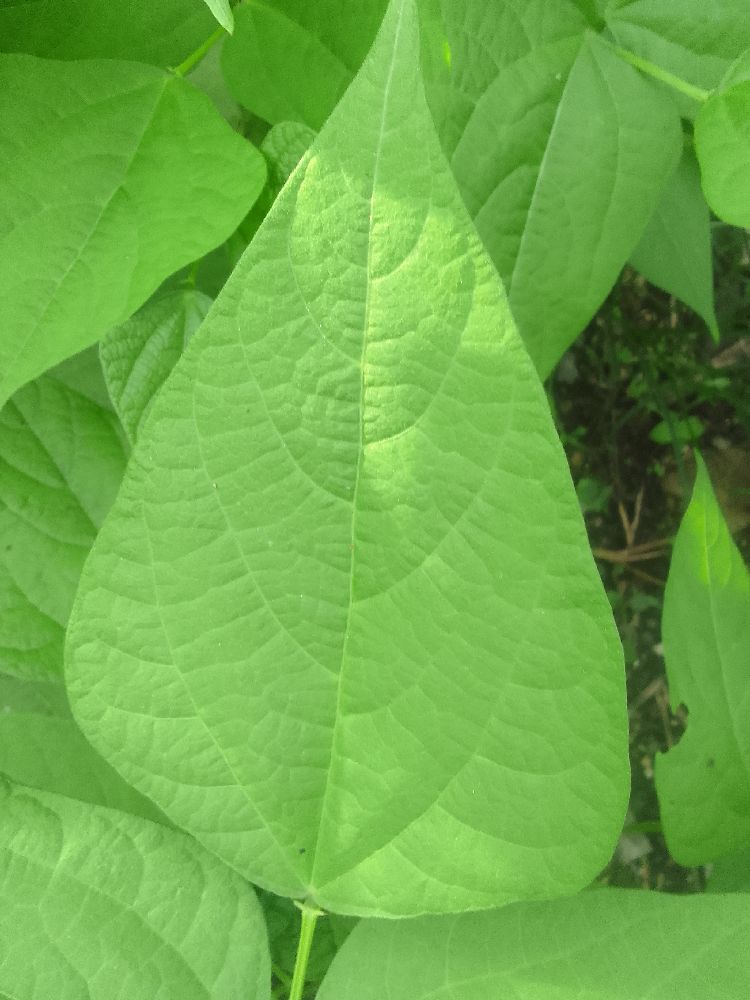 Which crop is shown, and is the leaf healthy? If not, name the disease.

common bean, healthy
